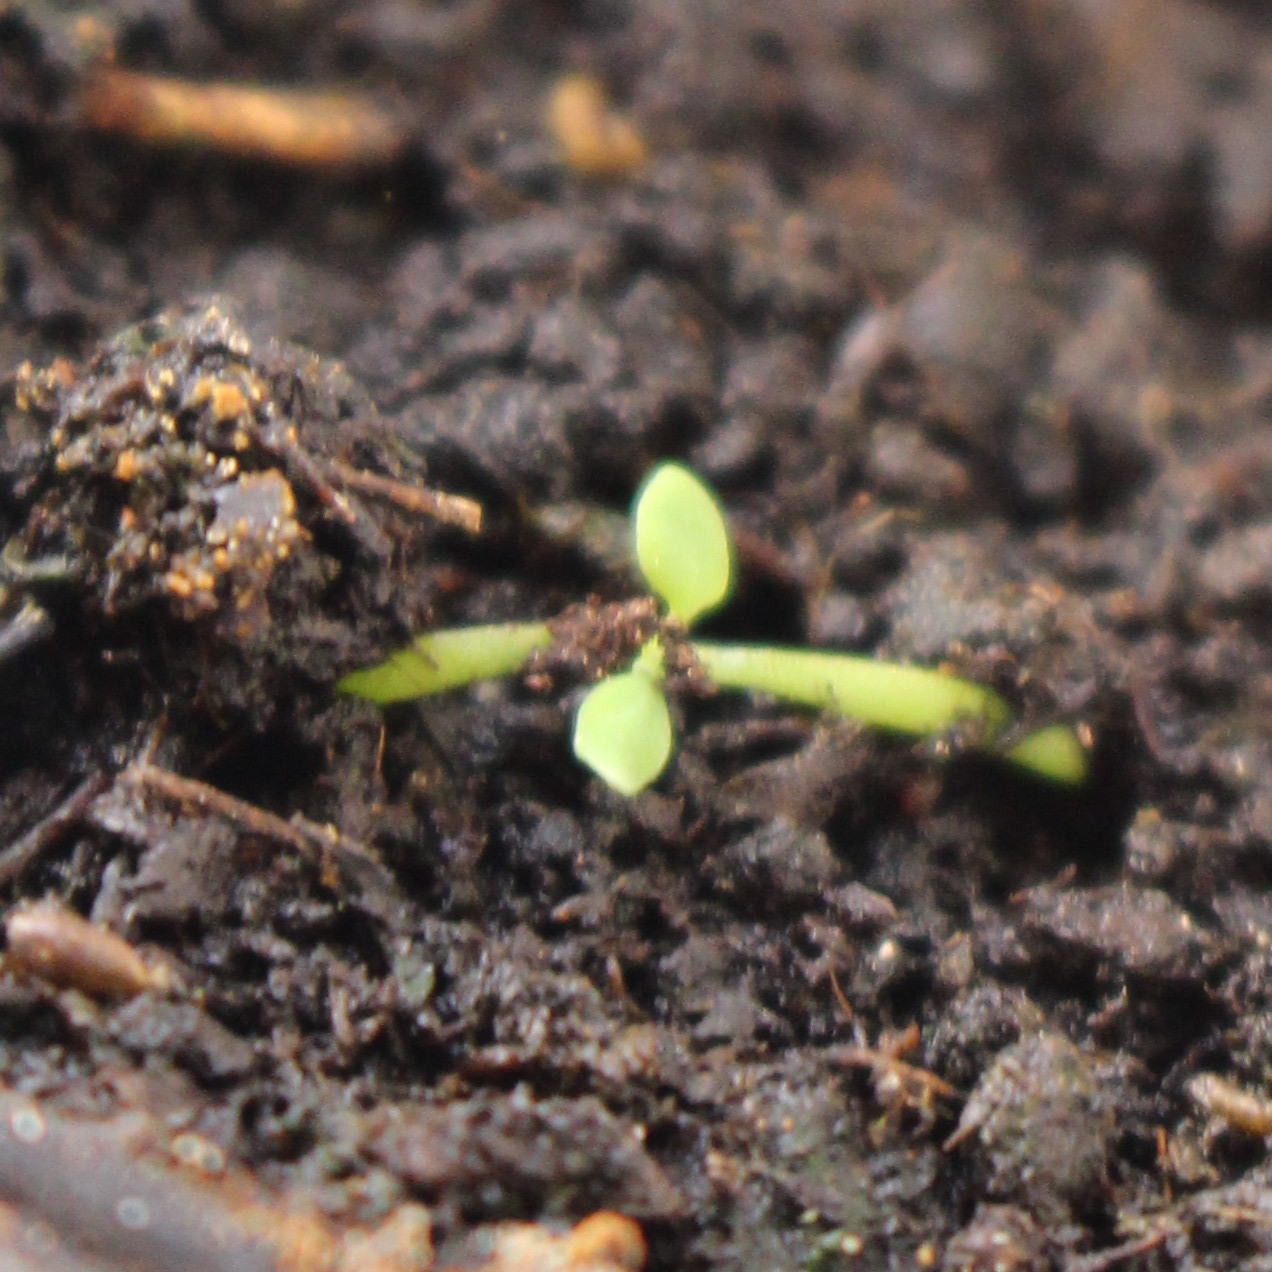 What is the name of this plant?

Papaver rhoeas
